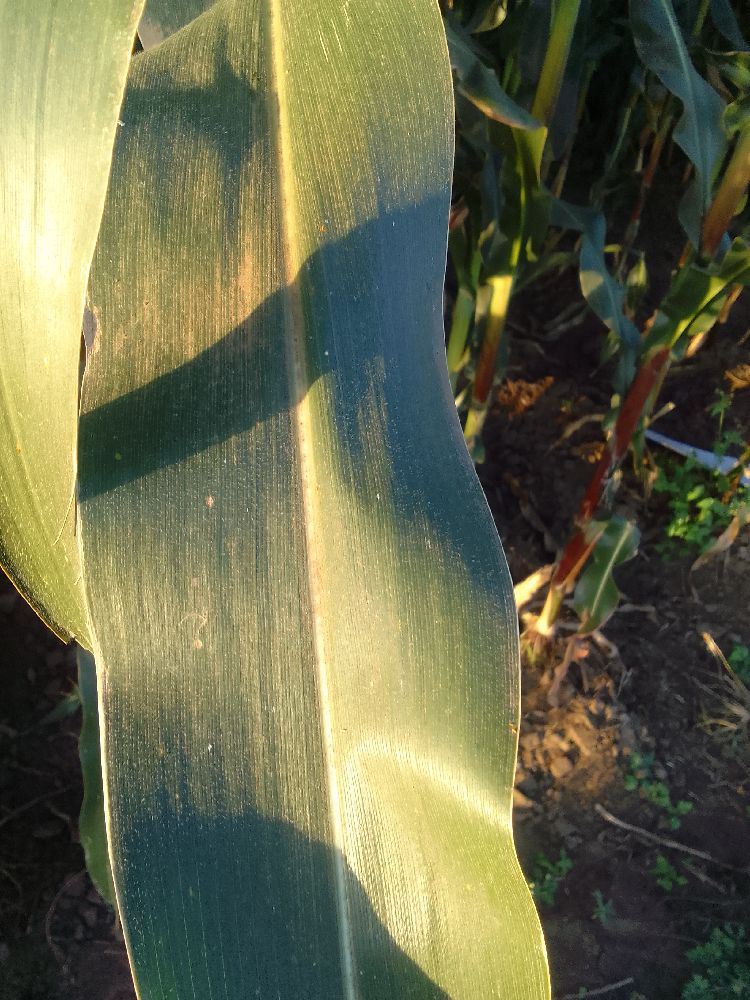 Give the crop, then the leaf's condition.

maize, healthy
